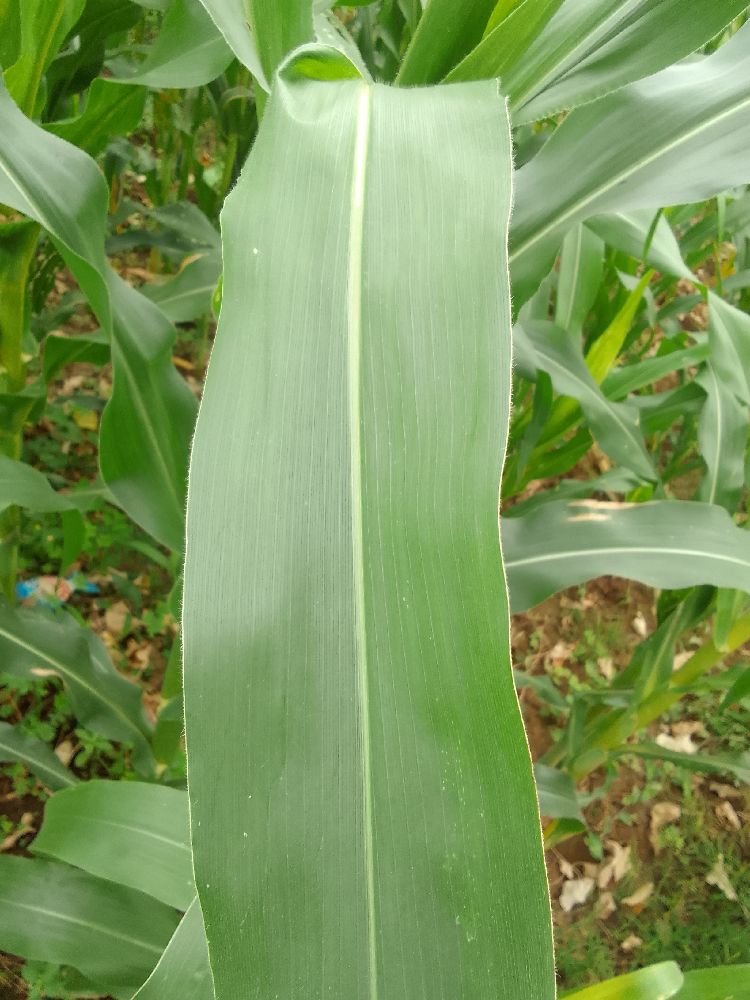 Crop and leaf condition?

maize, healthy
